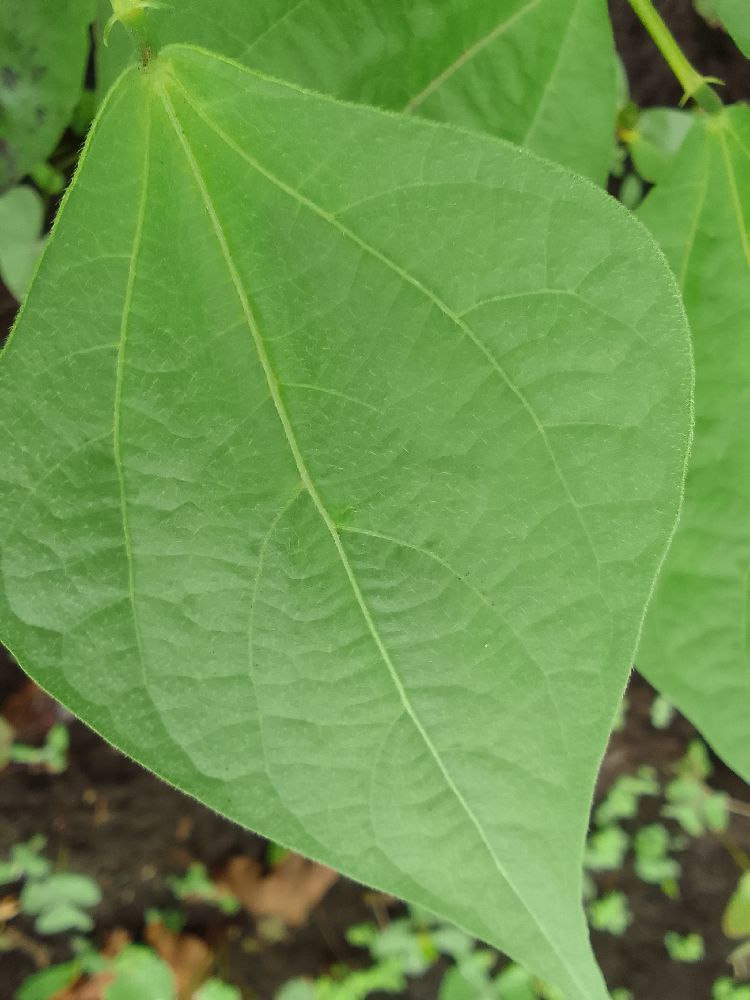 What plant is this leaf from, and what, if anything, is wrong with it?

common bean, healthy
